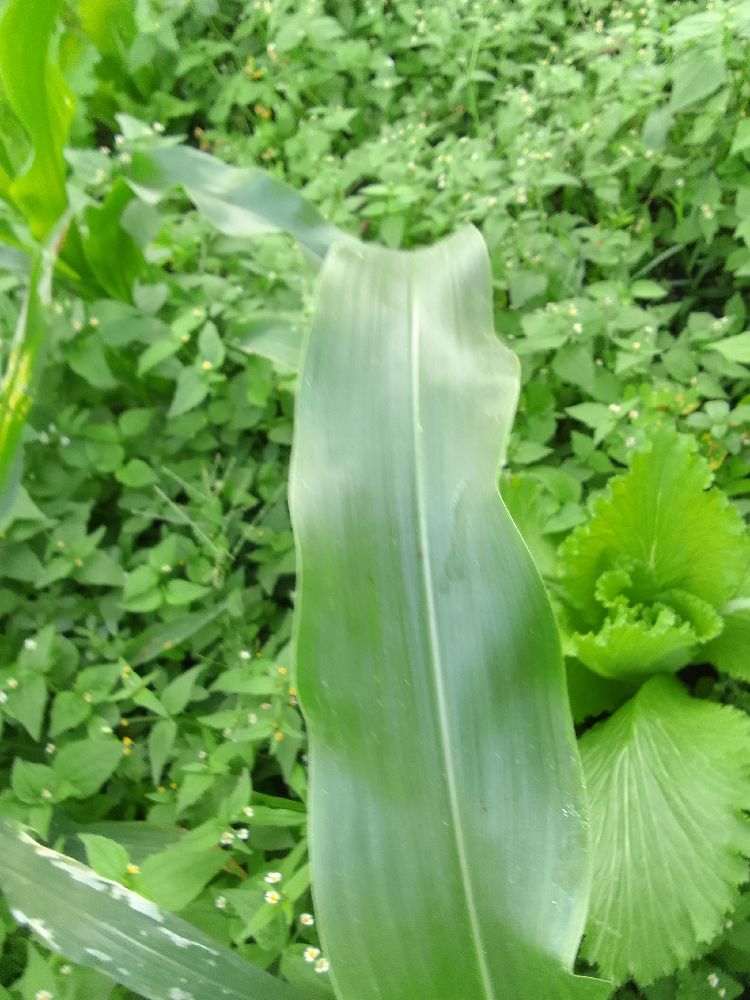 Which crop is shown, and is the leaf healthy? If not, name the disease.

maize, healthy
